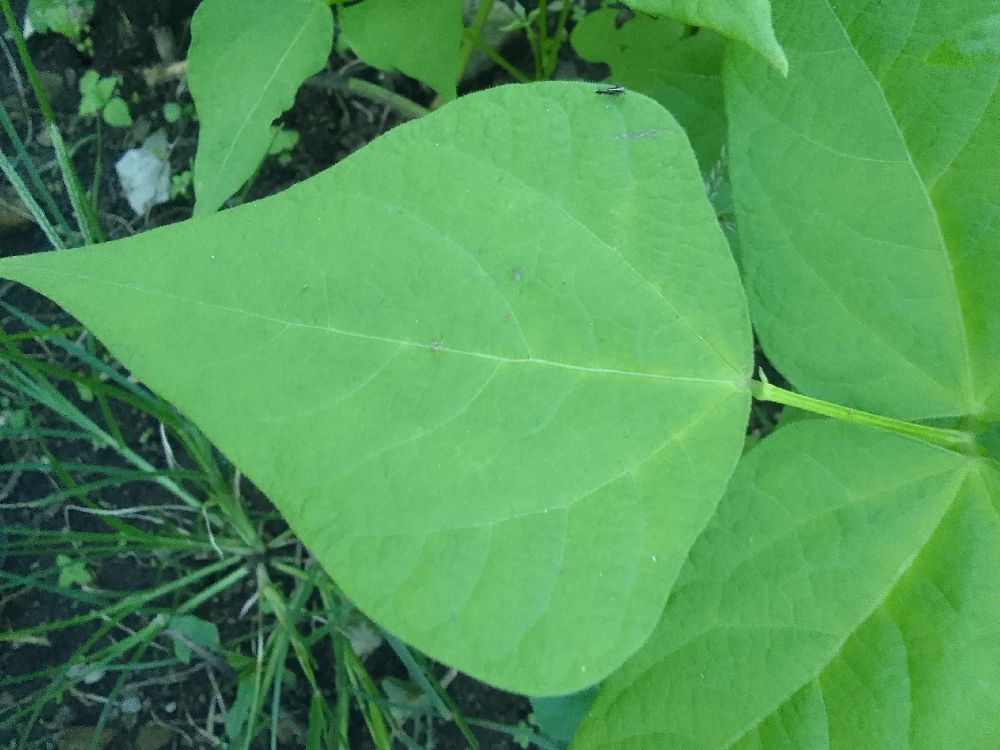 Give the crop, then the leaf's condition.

common bean, healthy
